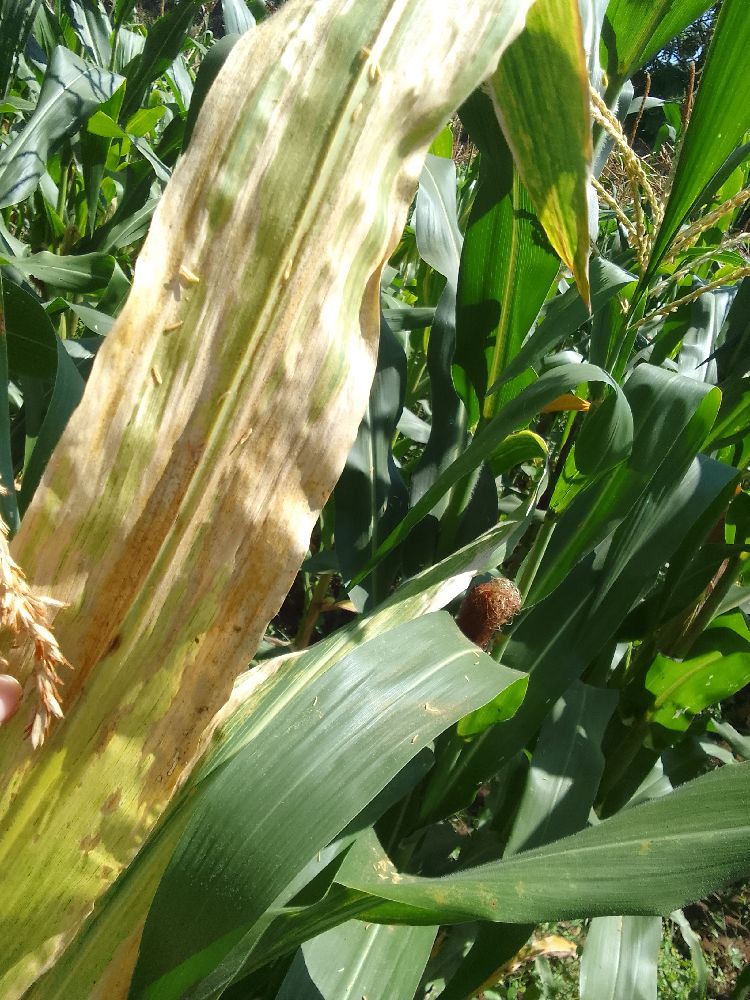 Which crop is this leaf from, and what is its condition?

maize, maize lethal necrosis
